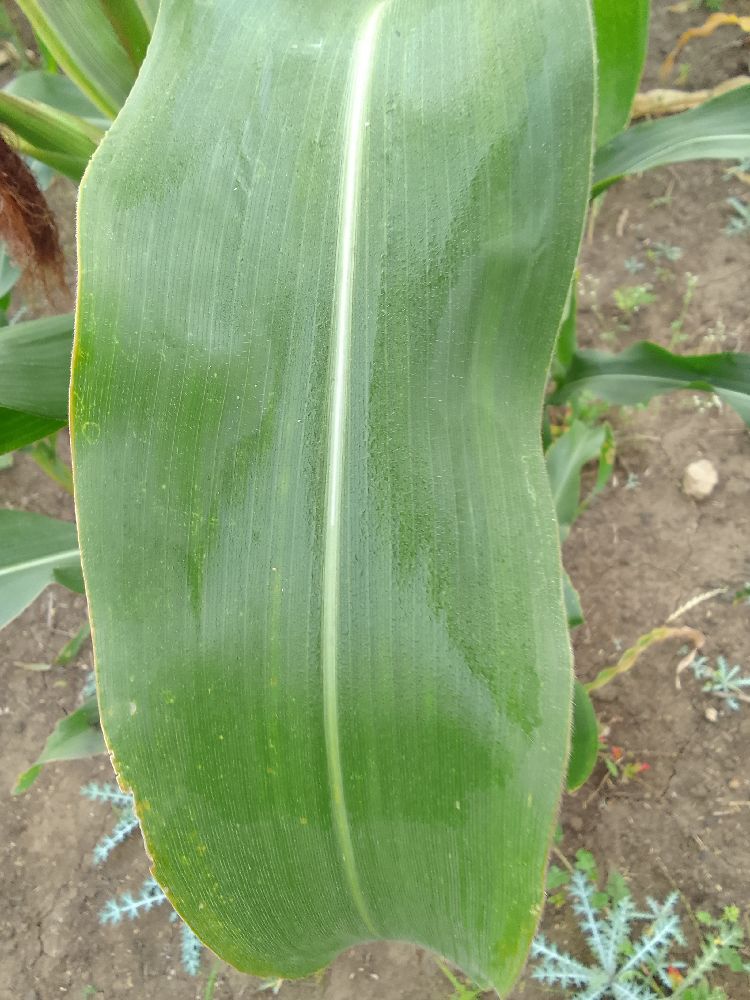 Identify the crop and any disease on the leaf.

maize, healthy
